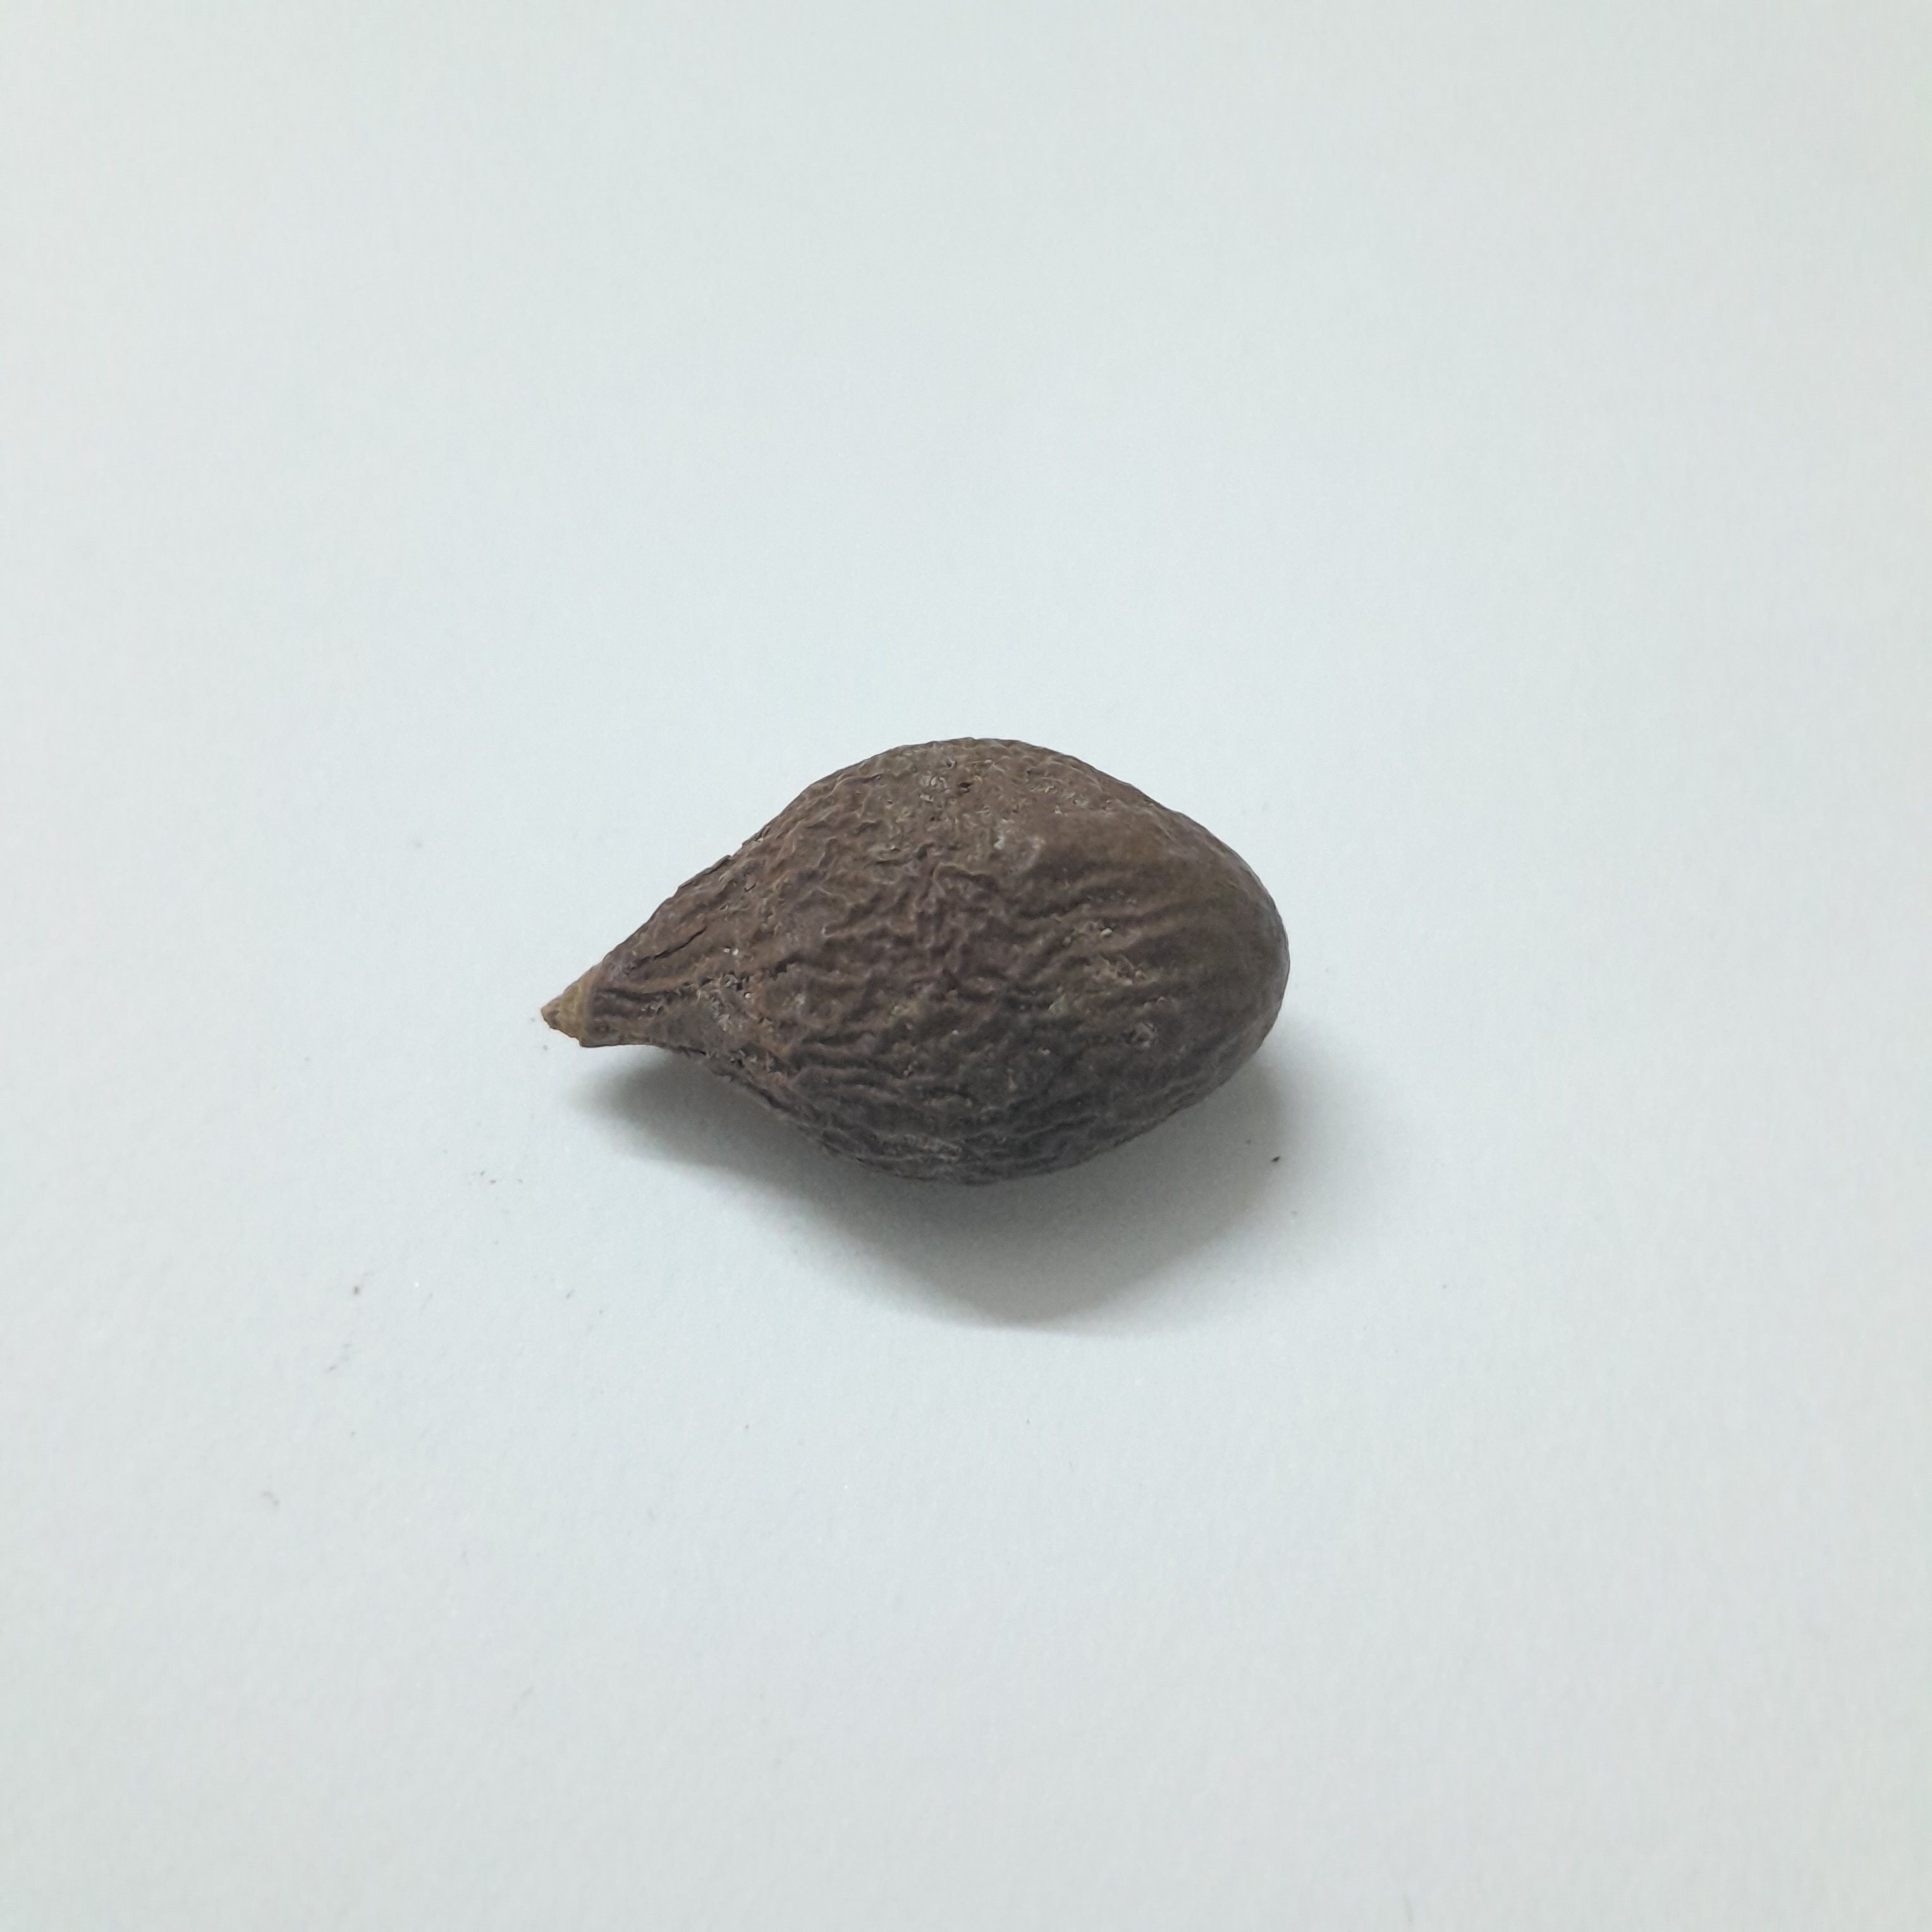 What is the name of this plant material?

niranjanphal
